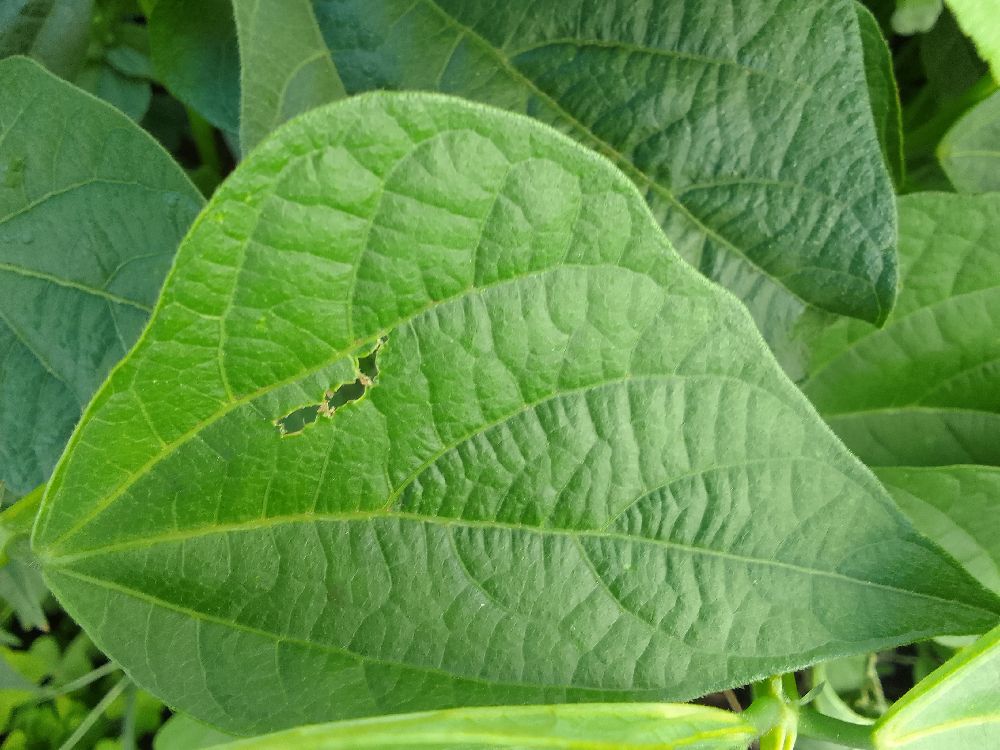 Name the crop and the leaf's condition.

common bean, healthy
